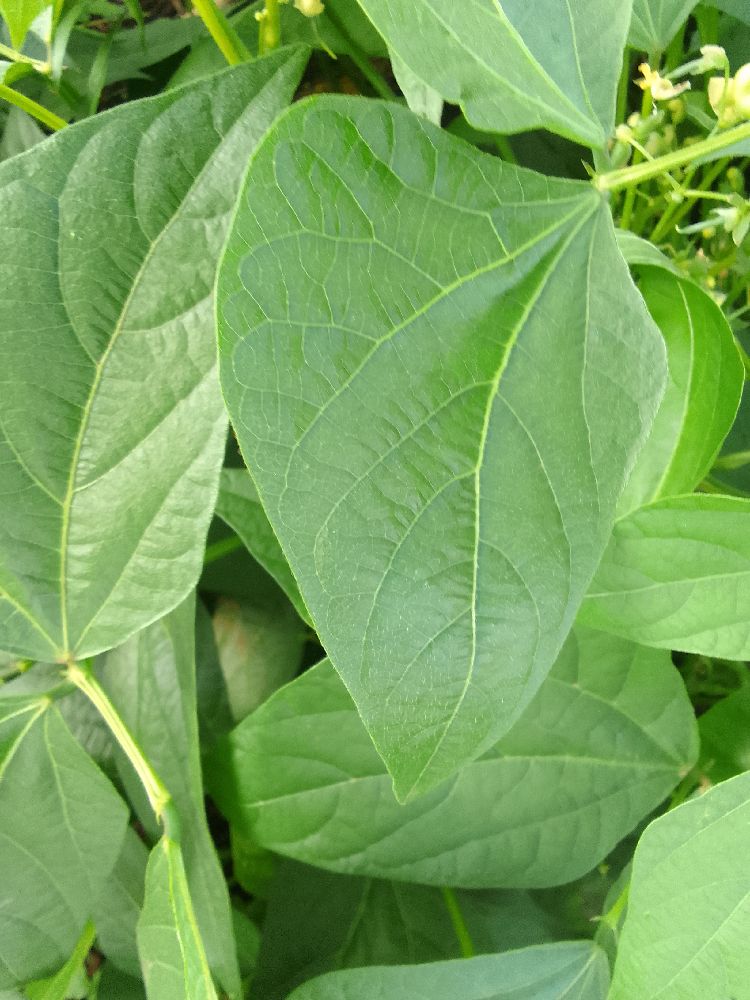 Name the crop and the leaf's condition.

common bean, healthy
